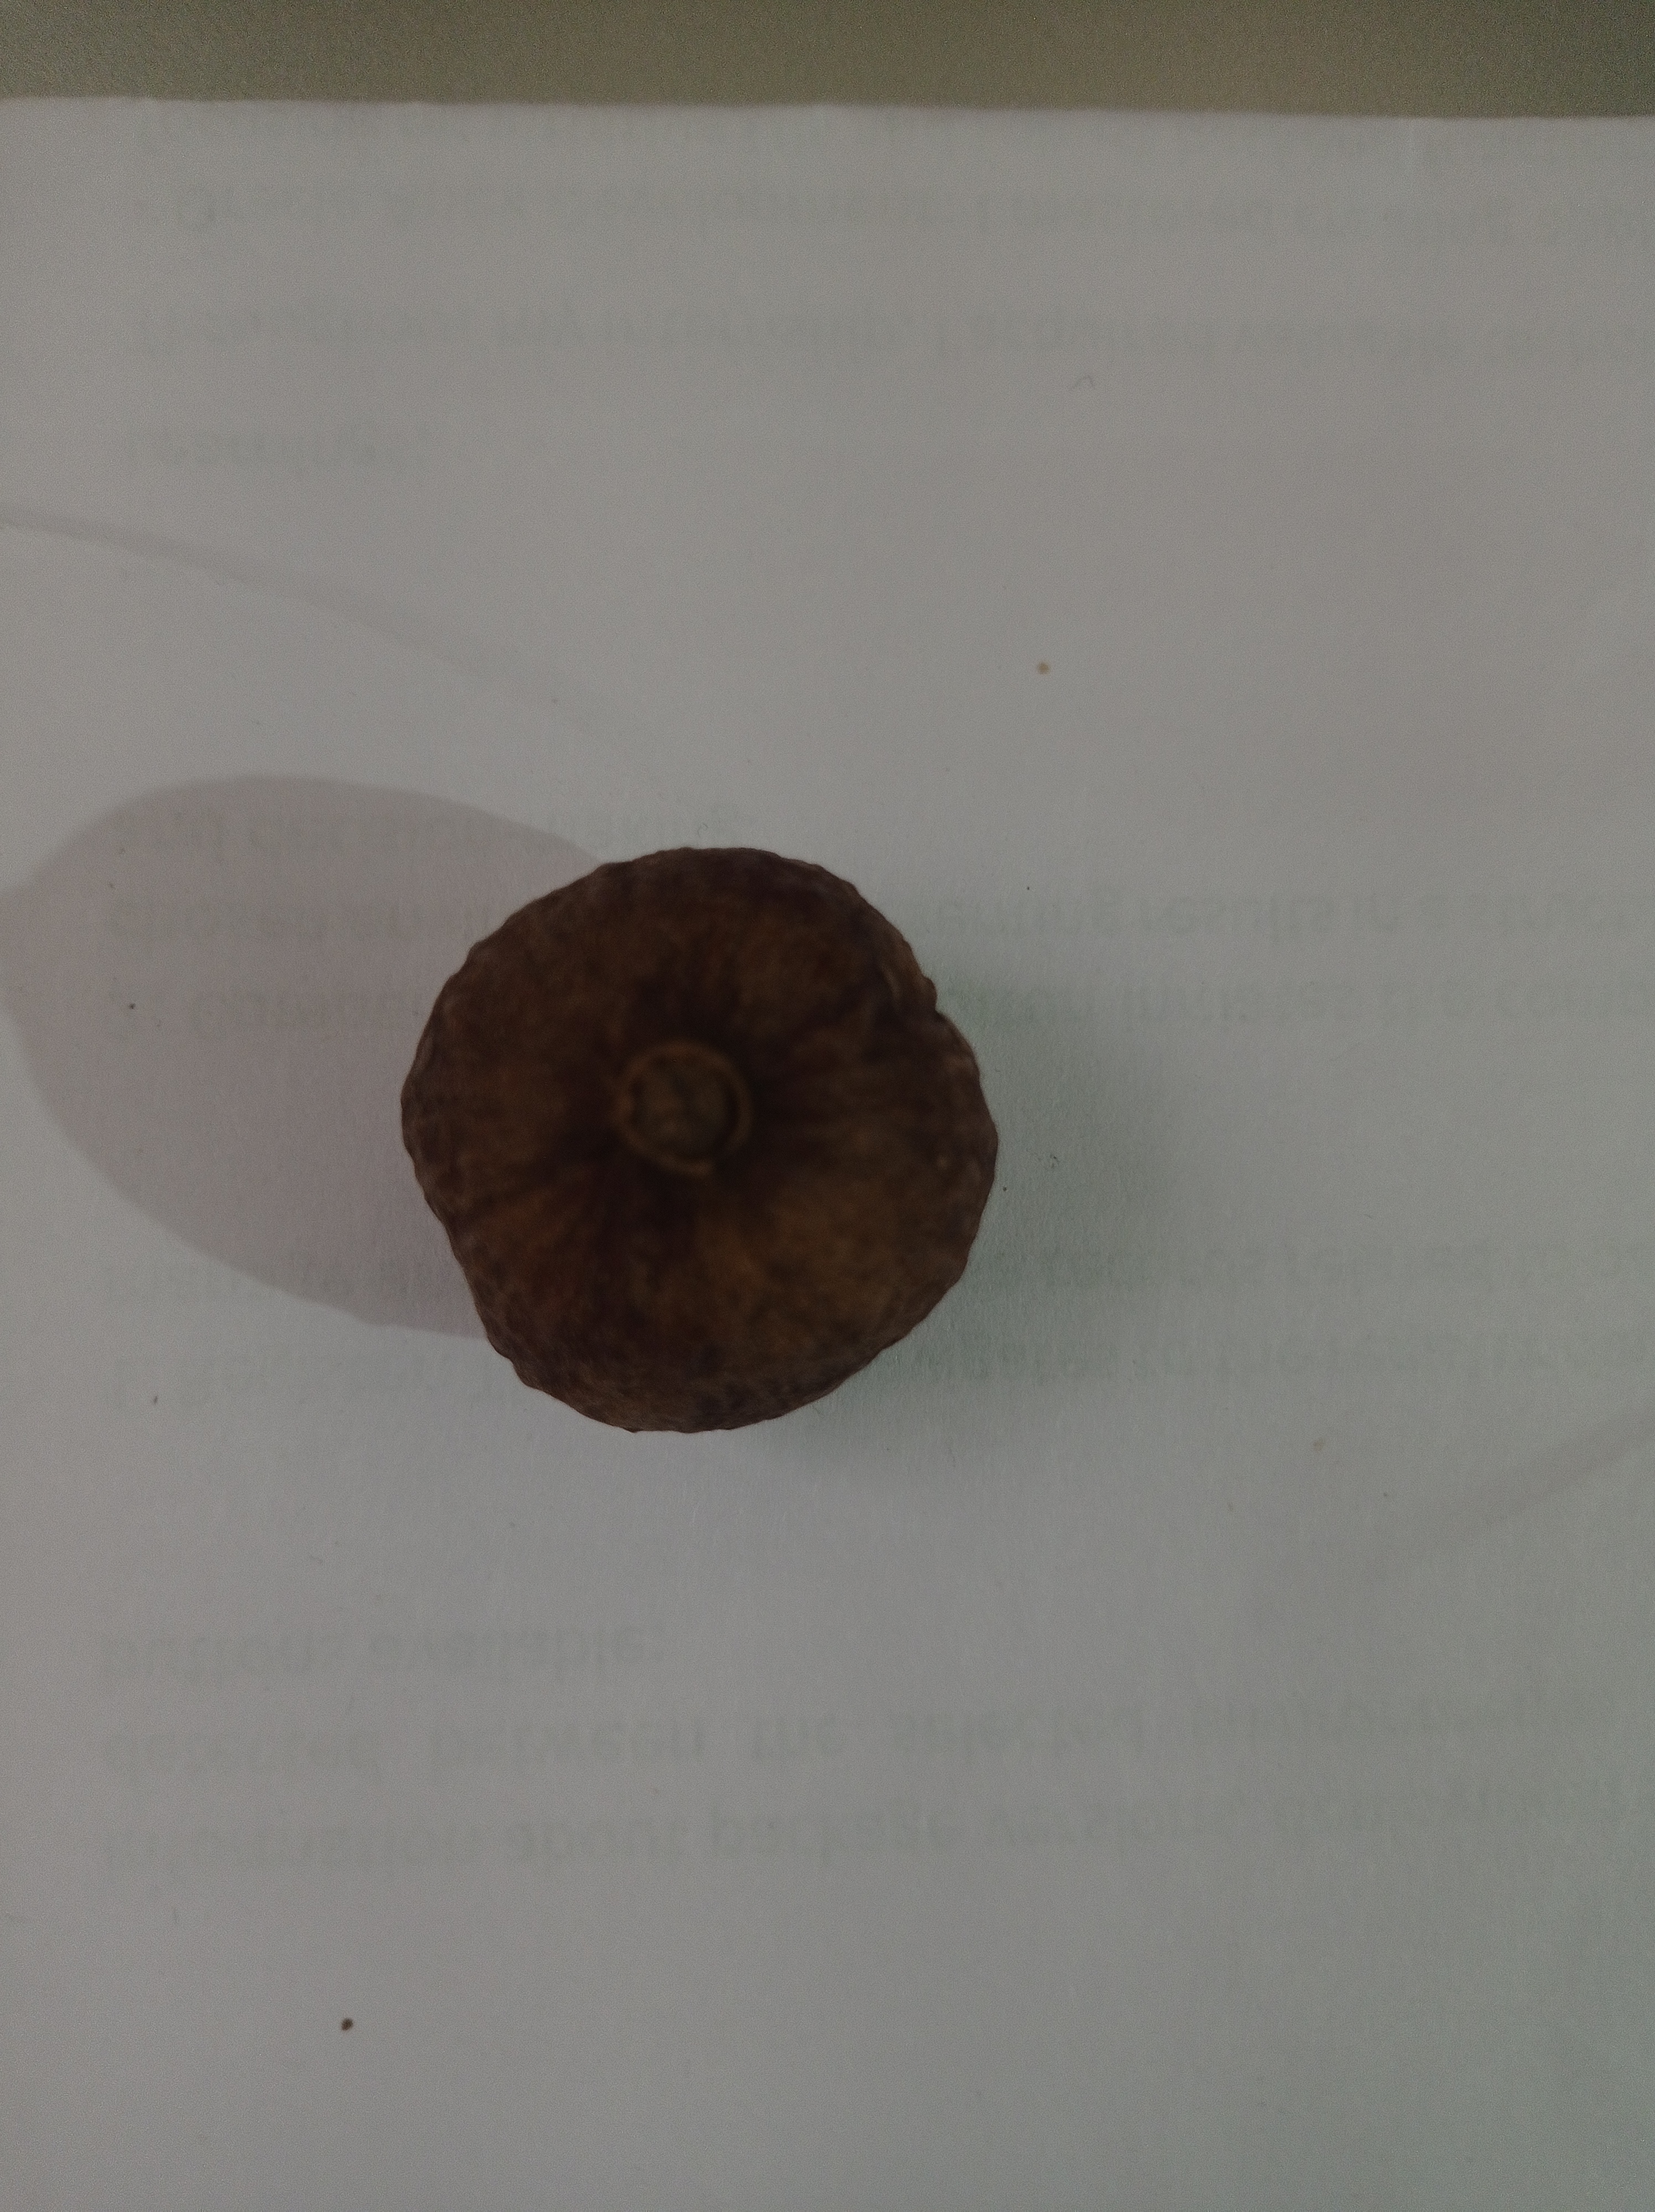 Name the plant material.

madanphal
